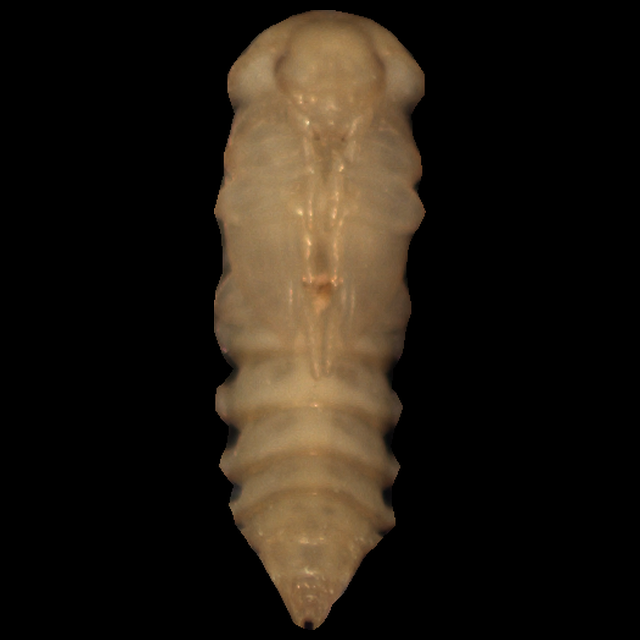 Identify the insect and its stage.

mealworm pupa
